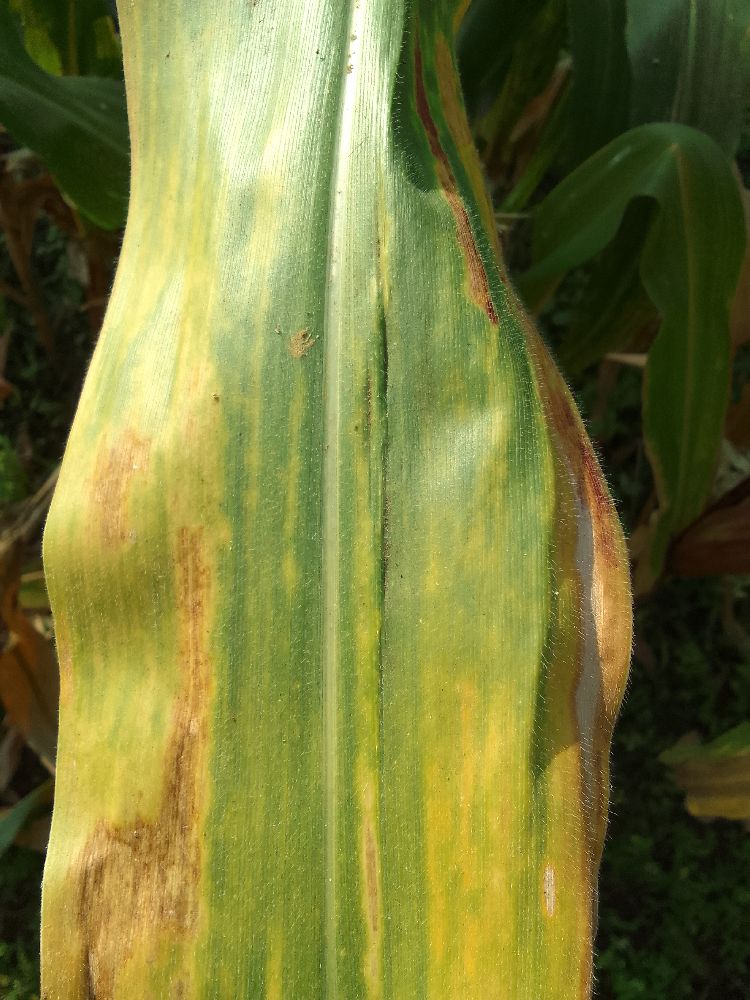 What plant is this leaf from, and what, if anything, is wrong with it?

maize, maize lethal necrosis
